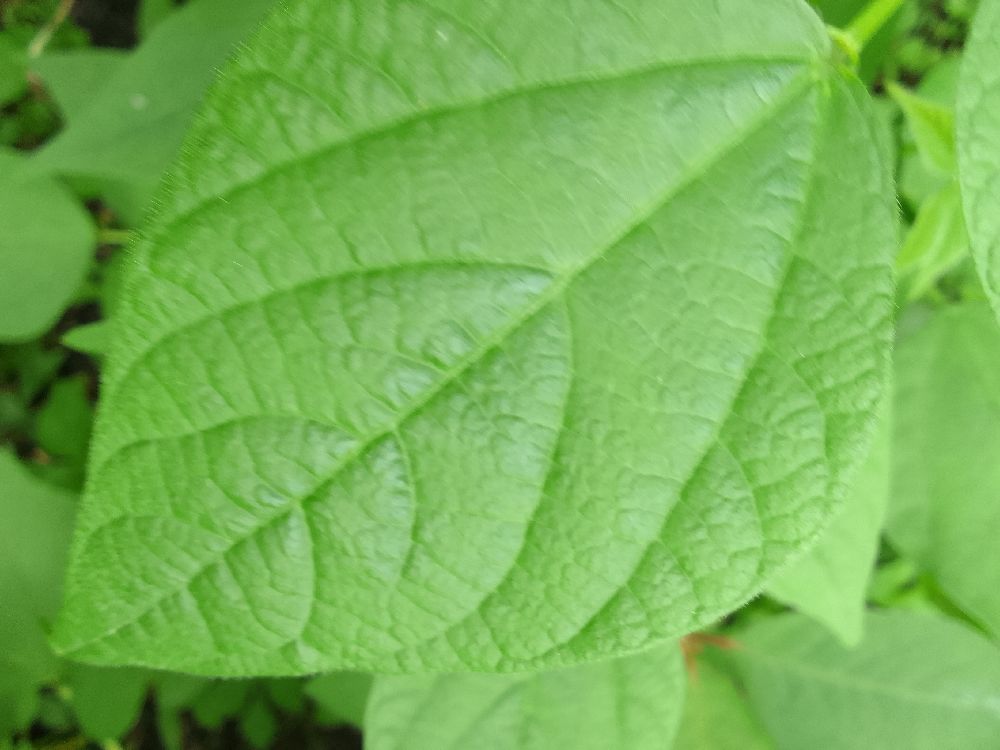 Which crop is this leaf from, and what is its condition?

common bean, healthy
